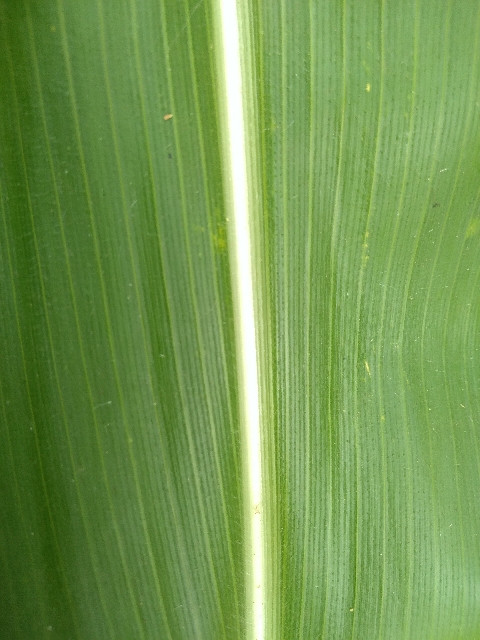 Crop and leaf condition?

maize, healthy
